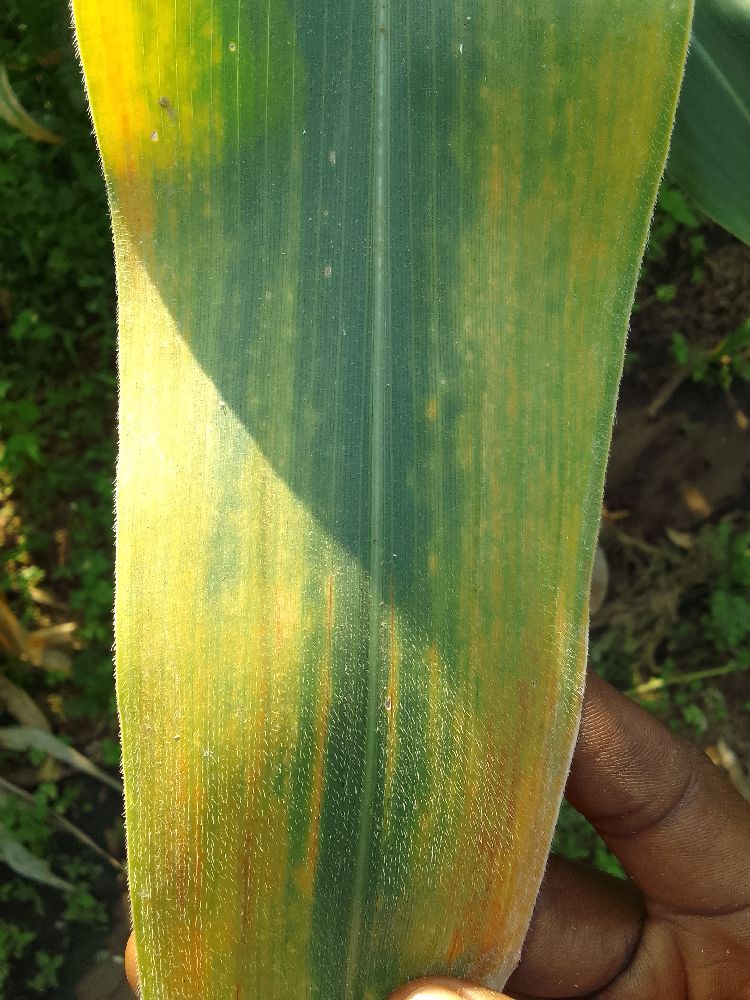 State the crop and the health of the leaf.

maize, maize lethal necrosis
